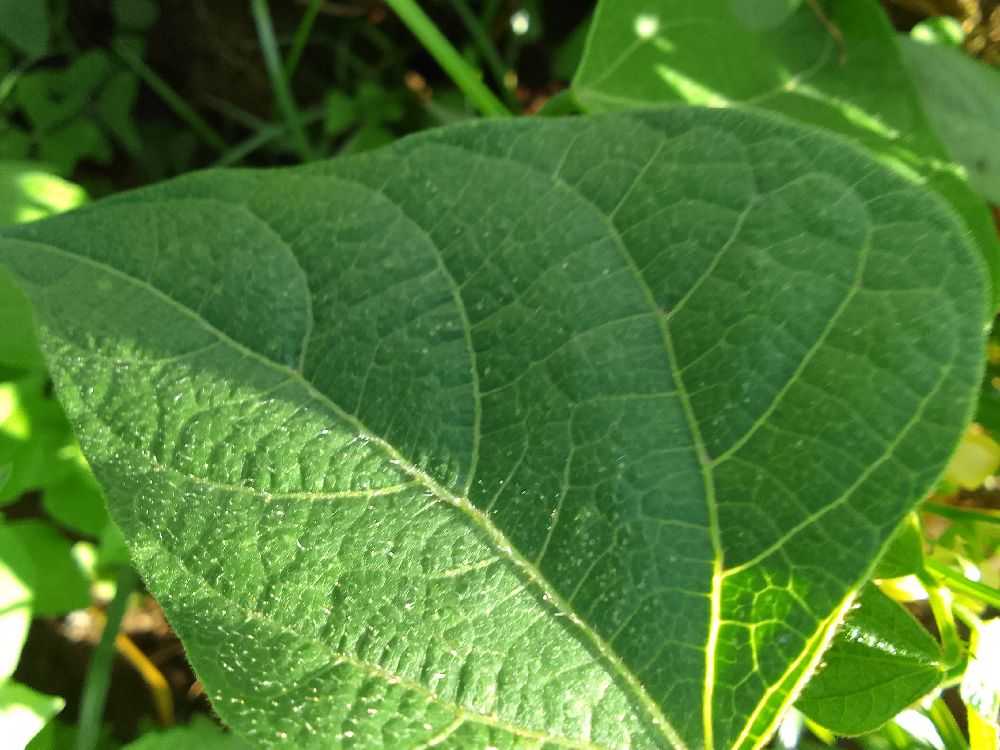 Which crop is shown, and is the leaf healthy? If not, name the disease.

common bean, healthy
